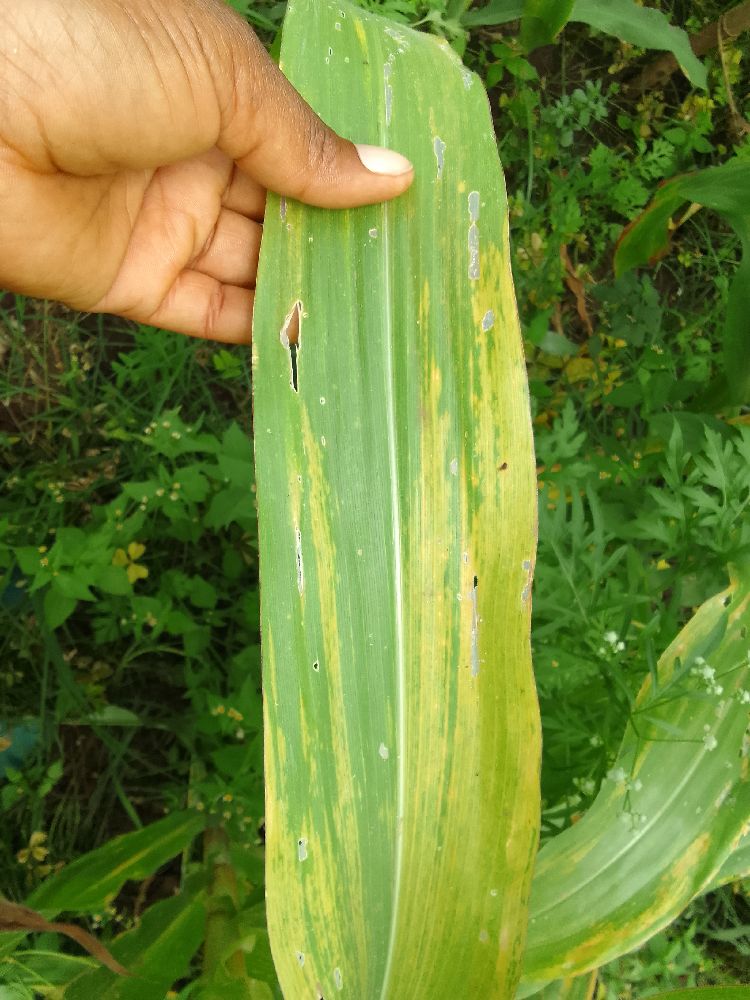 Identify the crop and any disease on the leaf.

maize, maize lethal necrosis
